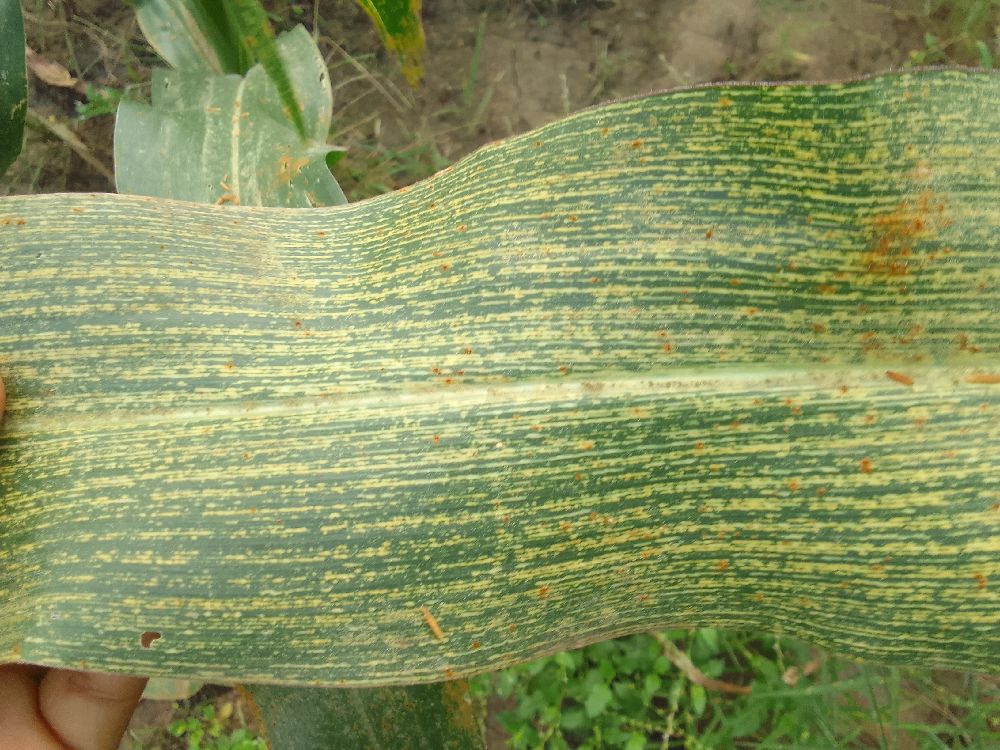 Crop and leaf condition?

maize, maize streak virus
